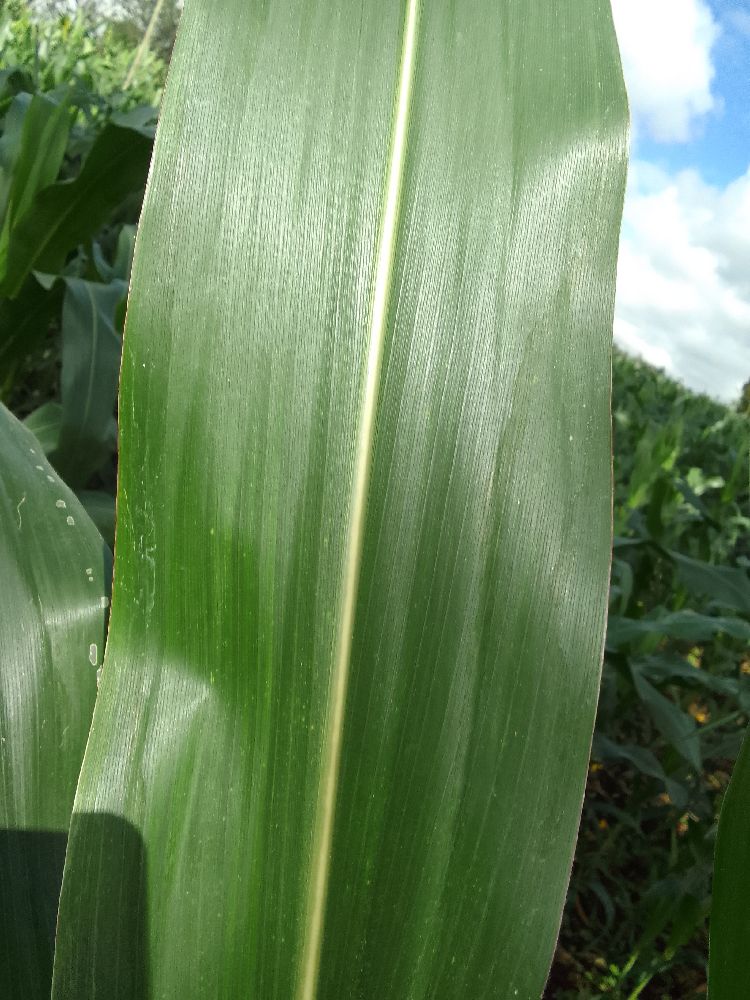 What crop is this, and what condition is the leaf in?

maize, healthy
